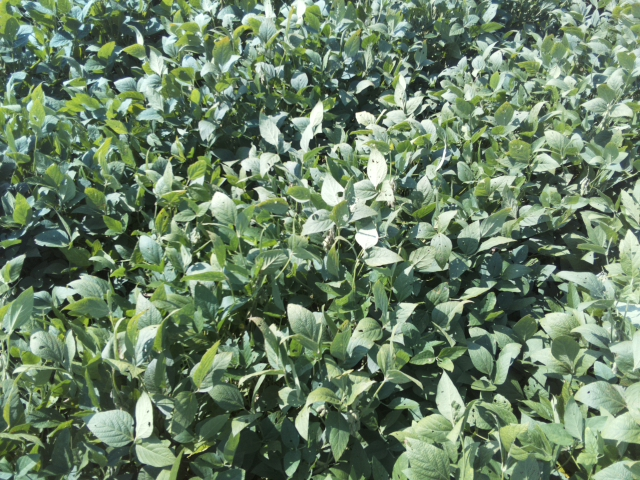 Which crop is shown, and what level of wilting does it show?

soybean, leaflets folding inward at secondary pulvinus with no turgor loss in leaflets or petioles
